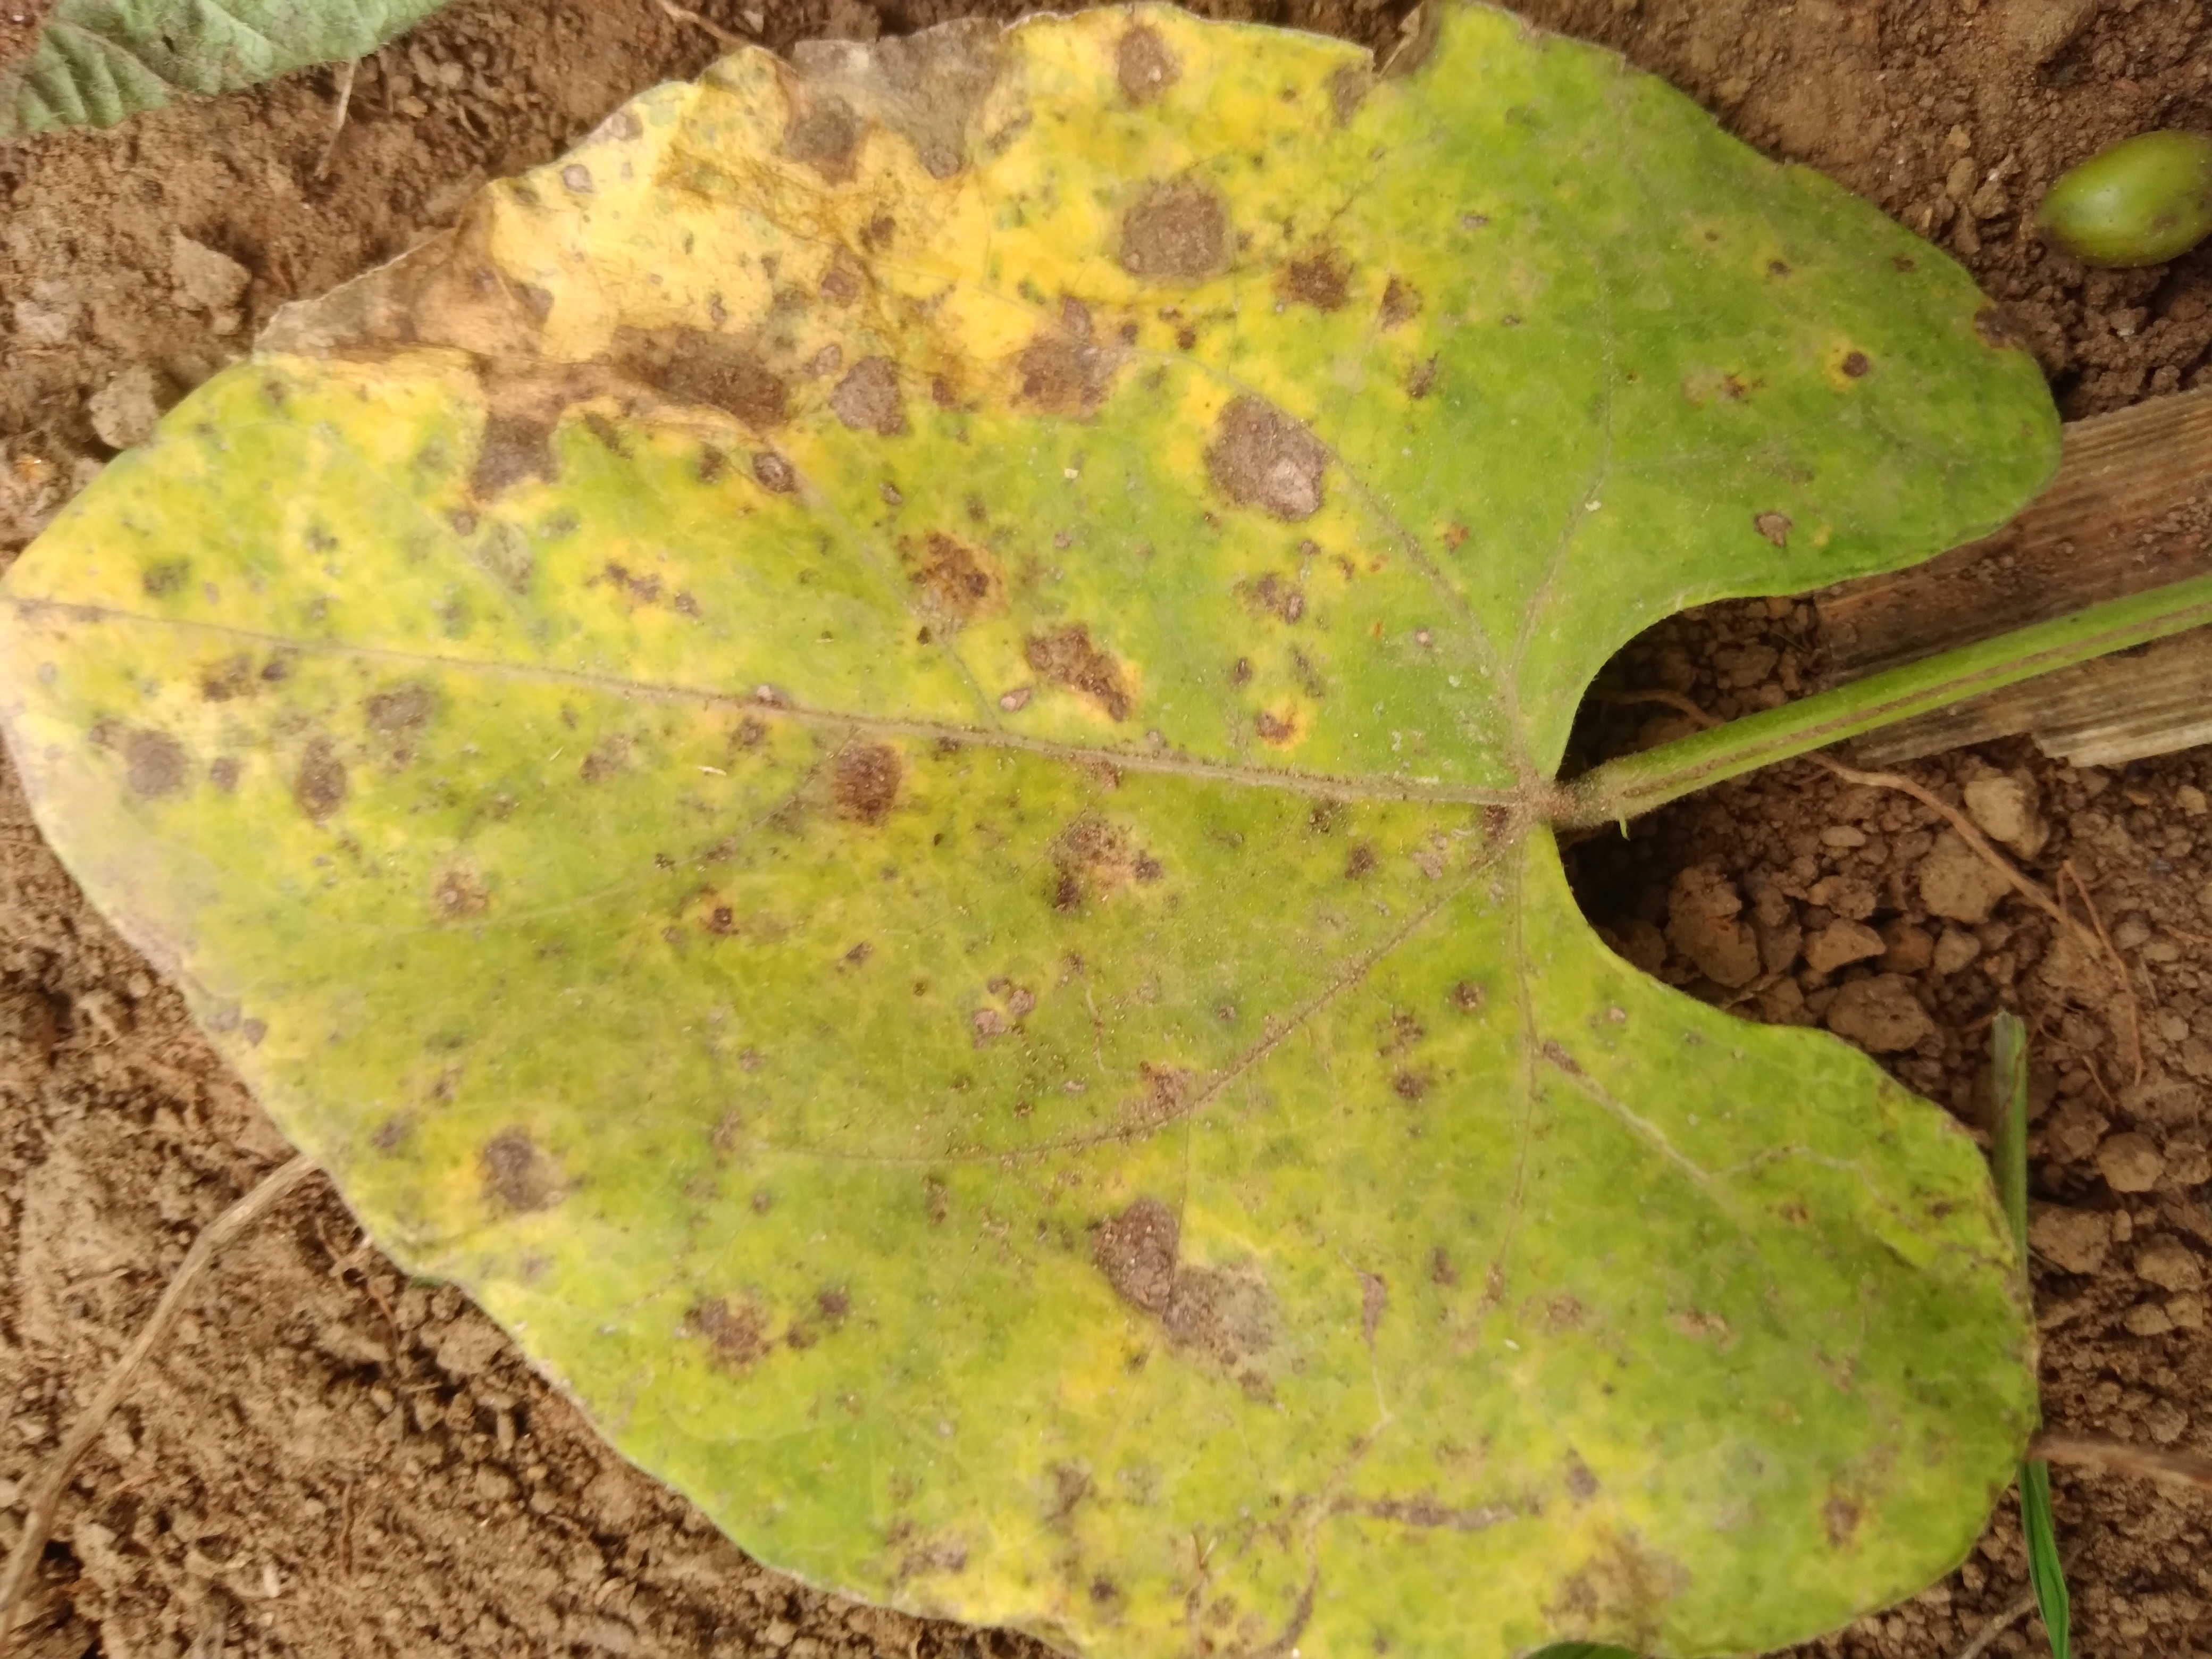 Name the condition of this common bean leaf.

rust
